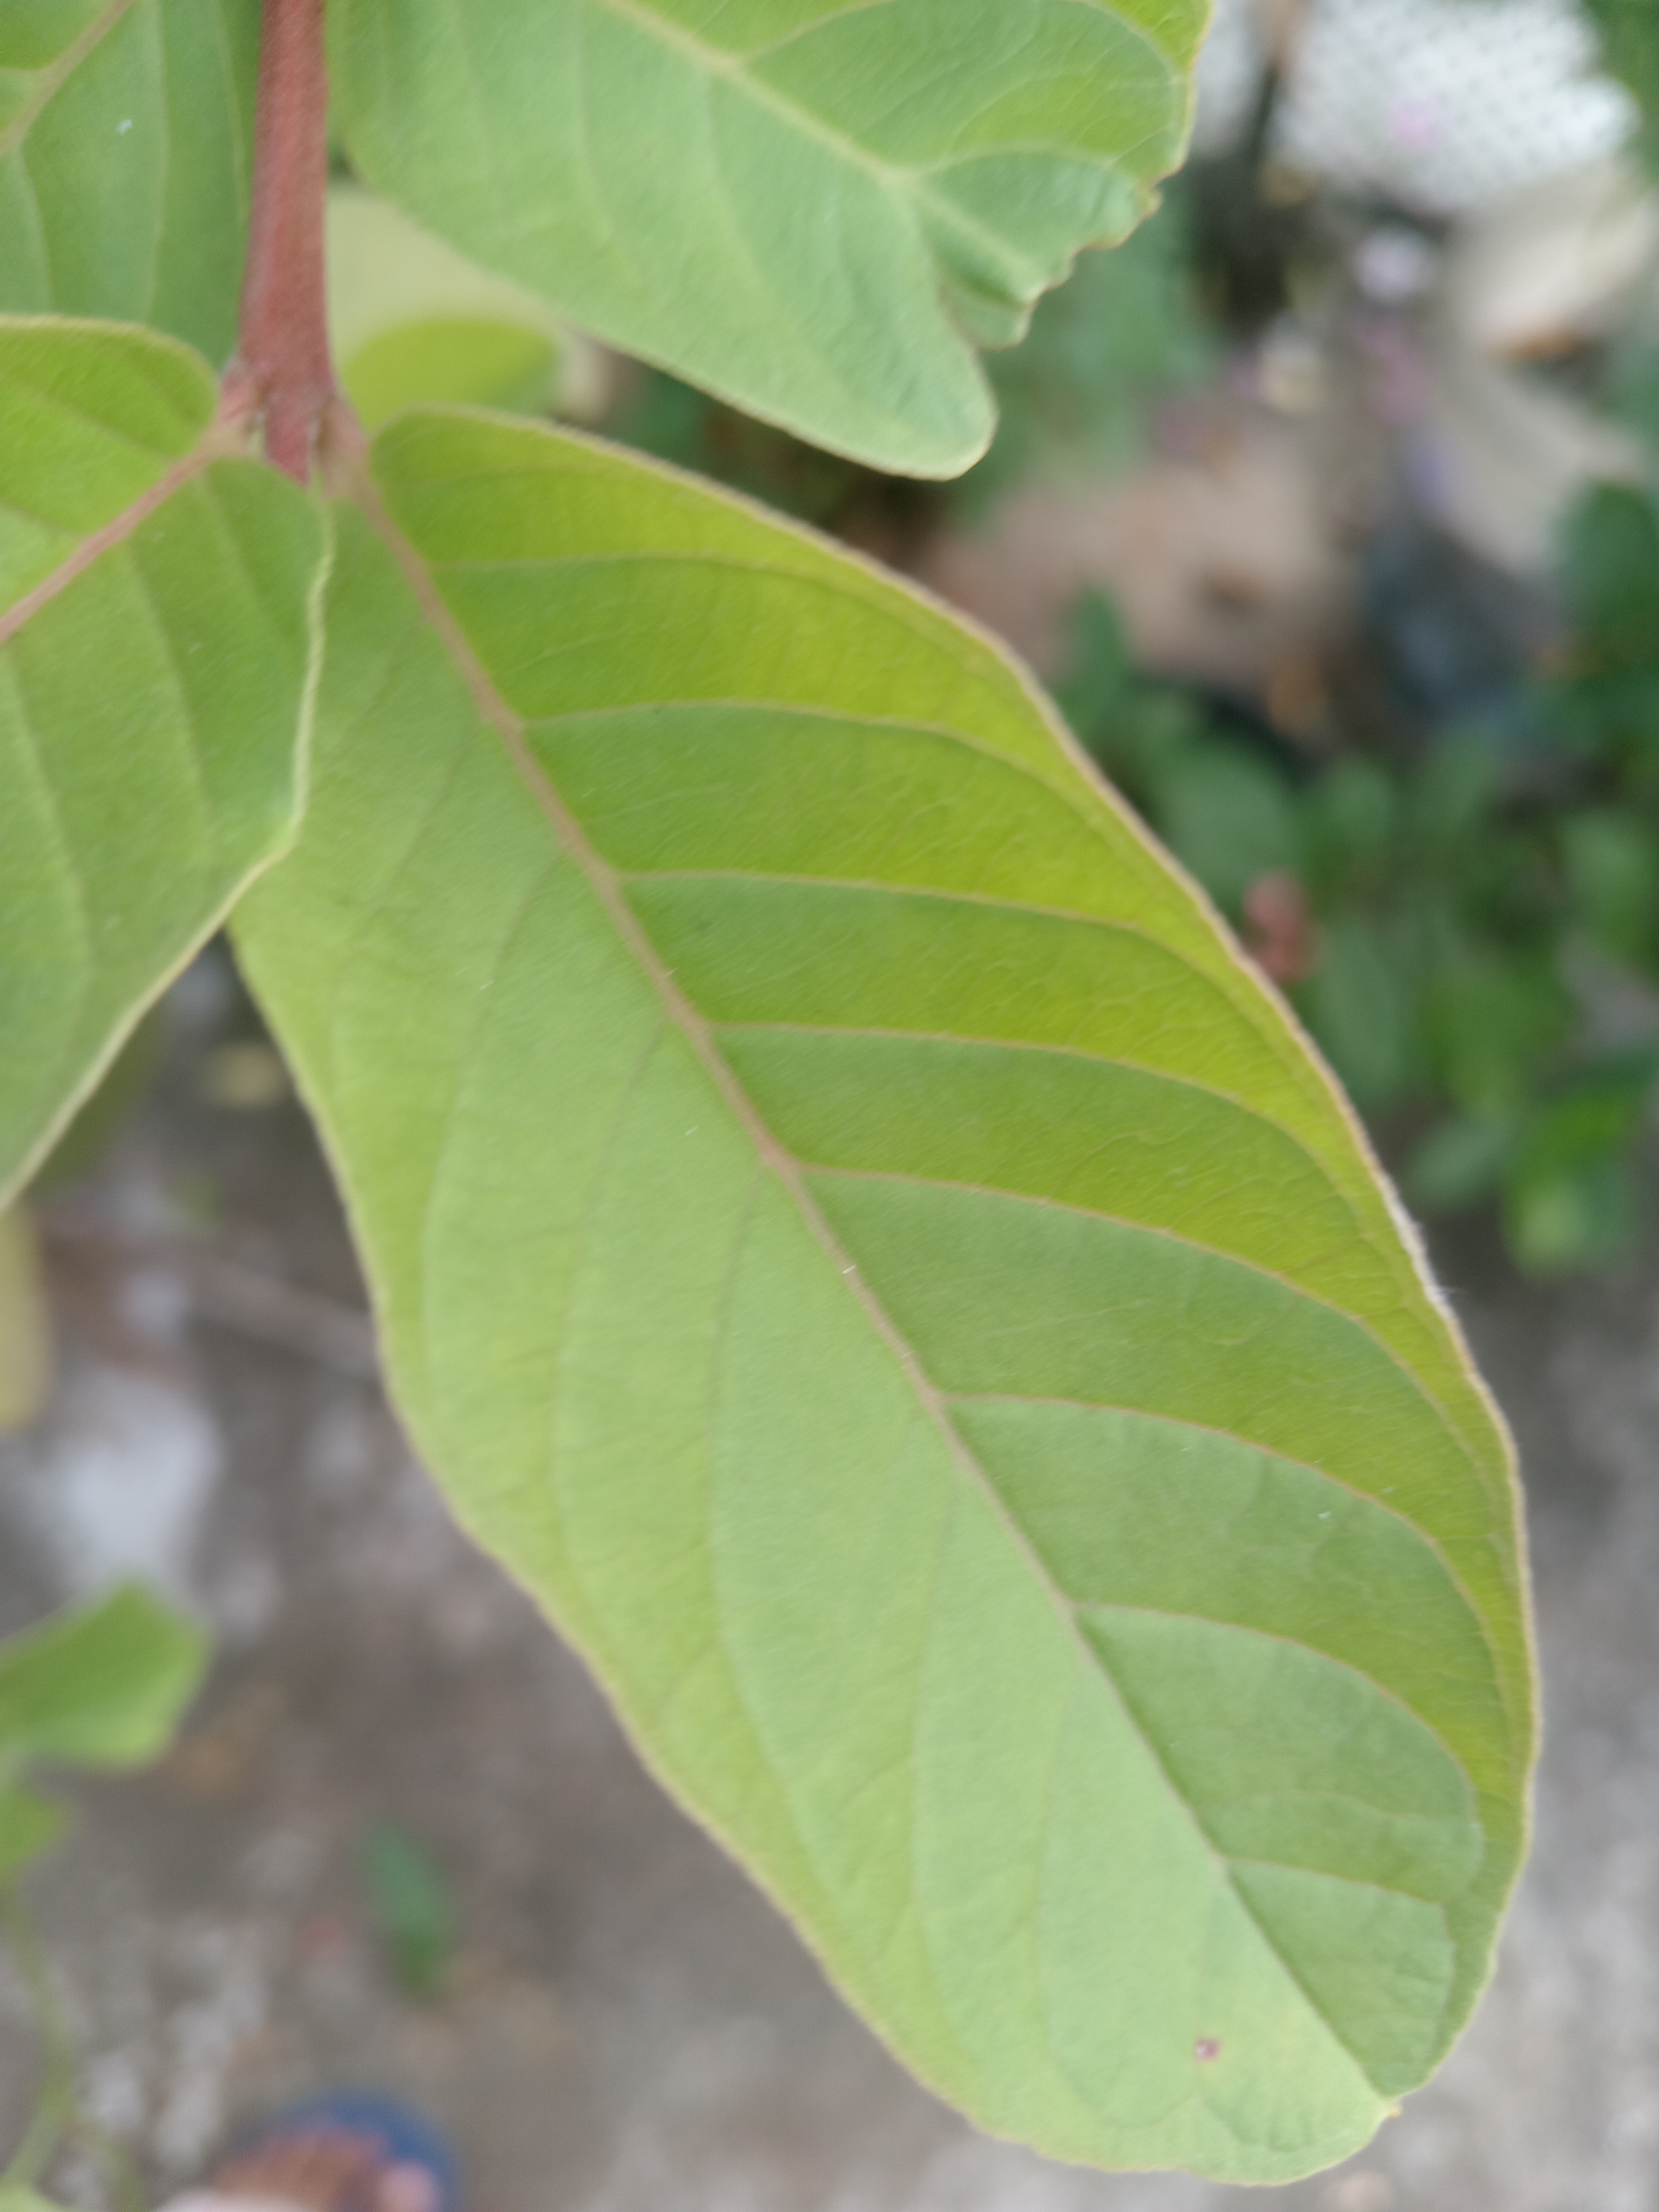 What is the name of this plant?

guava
